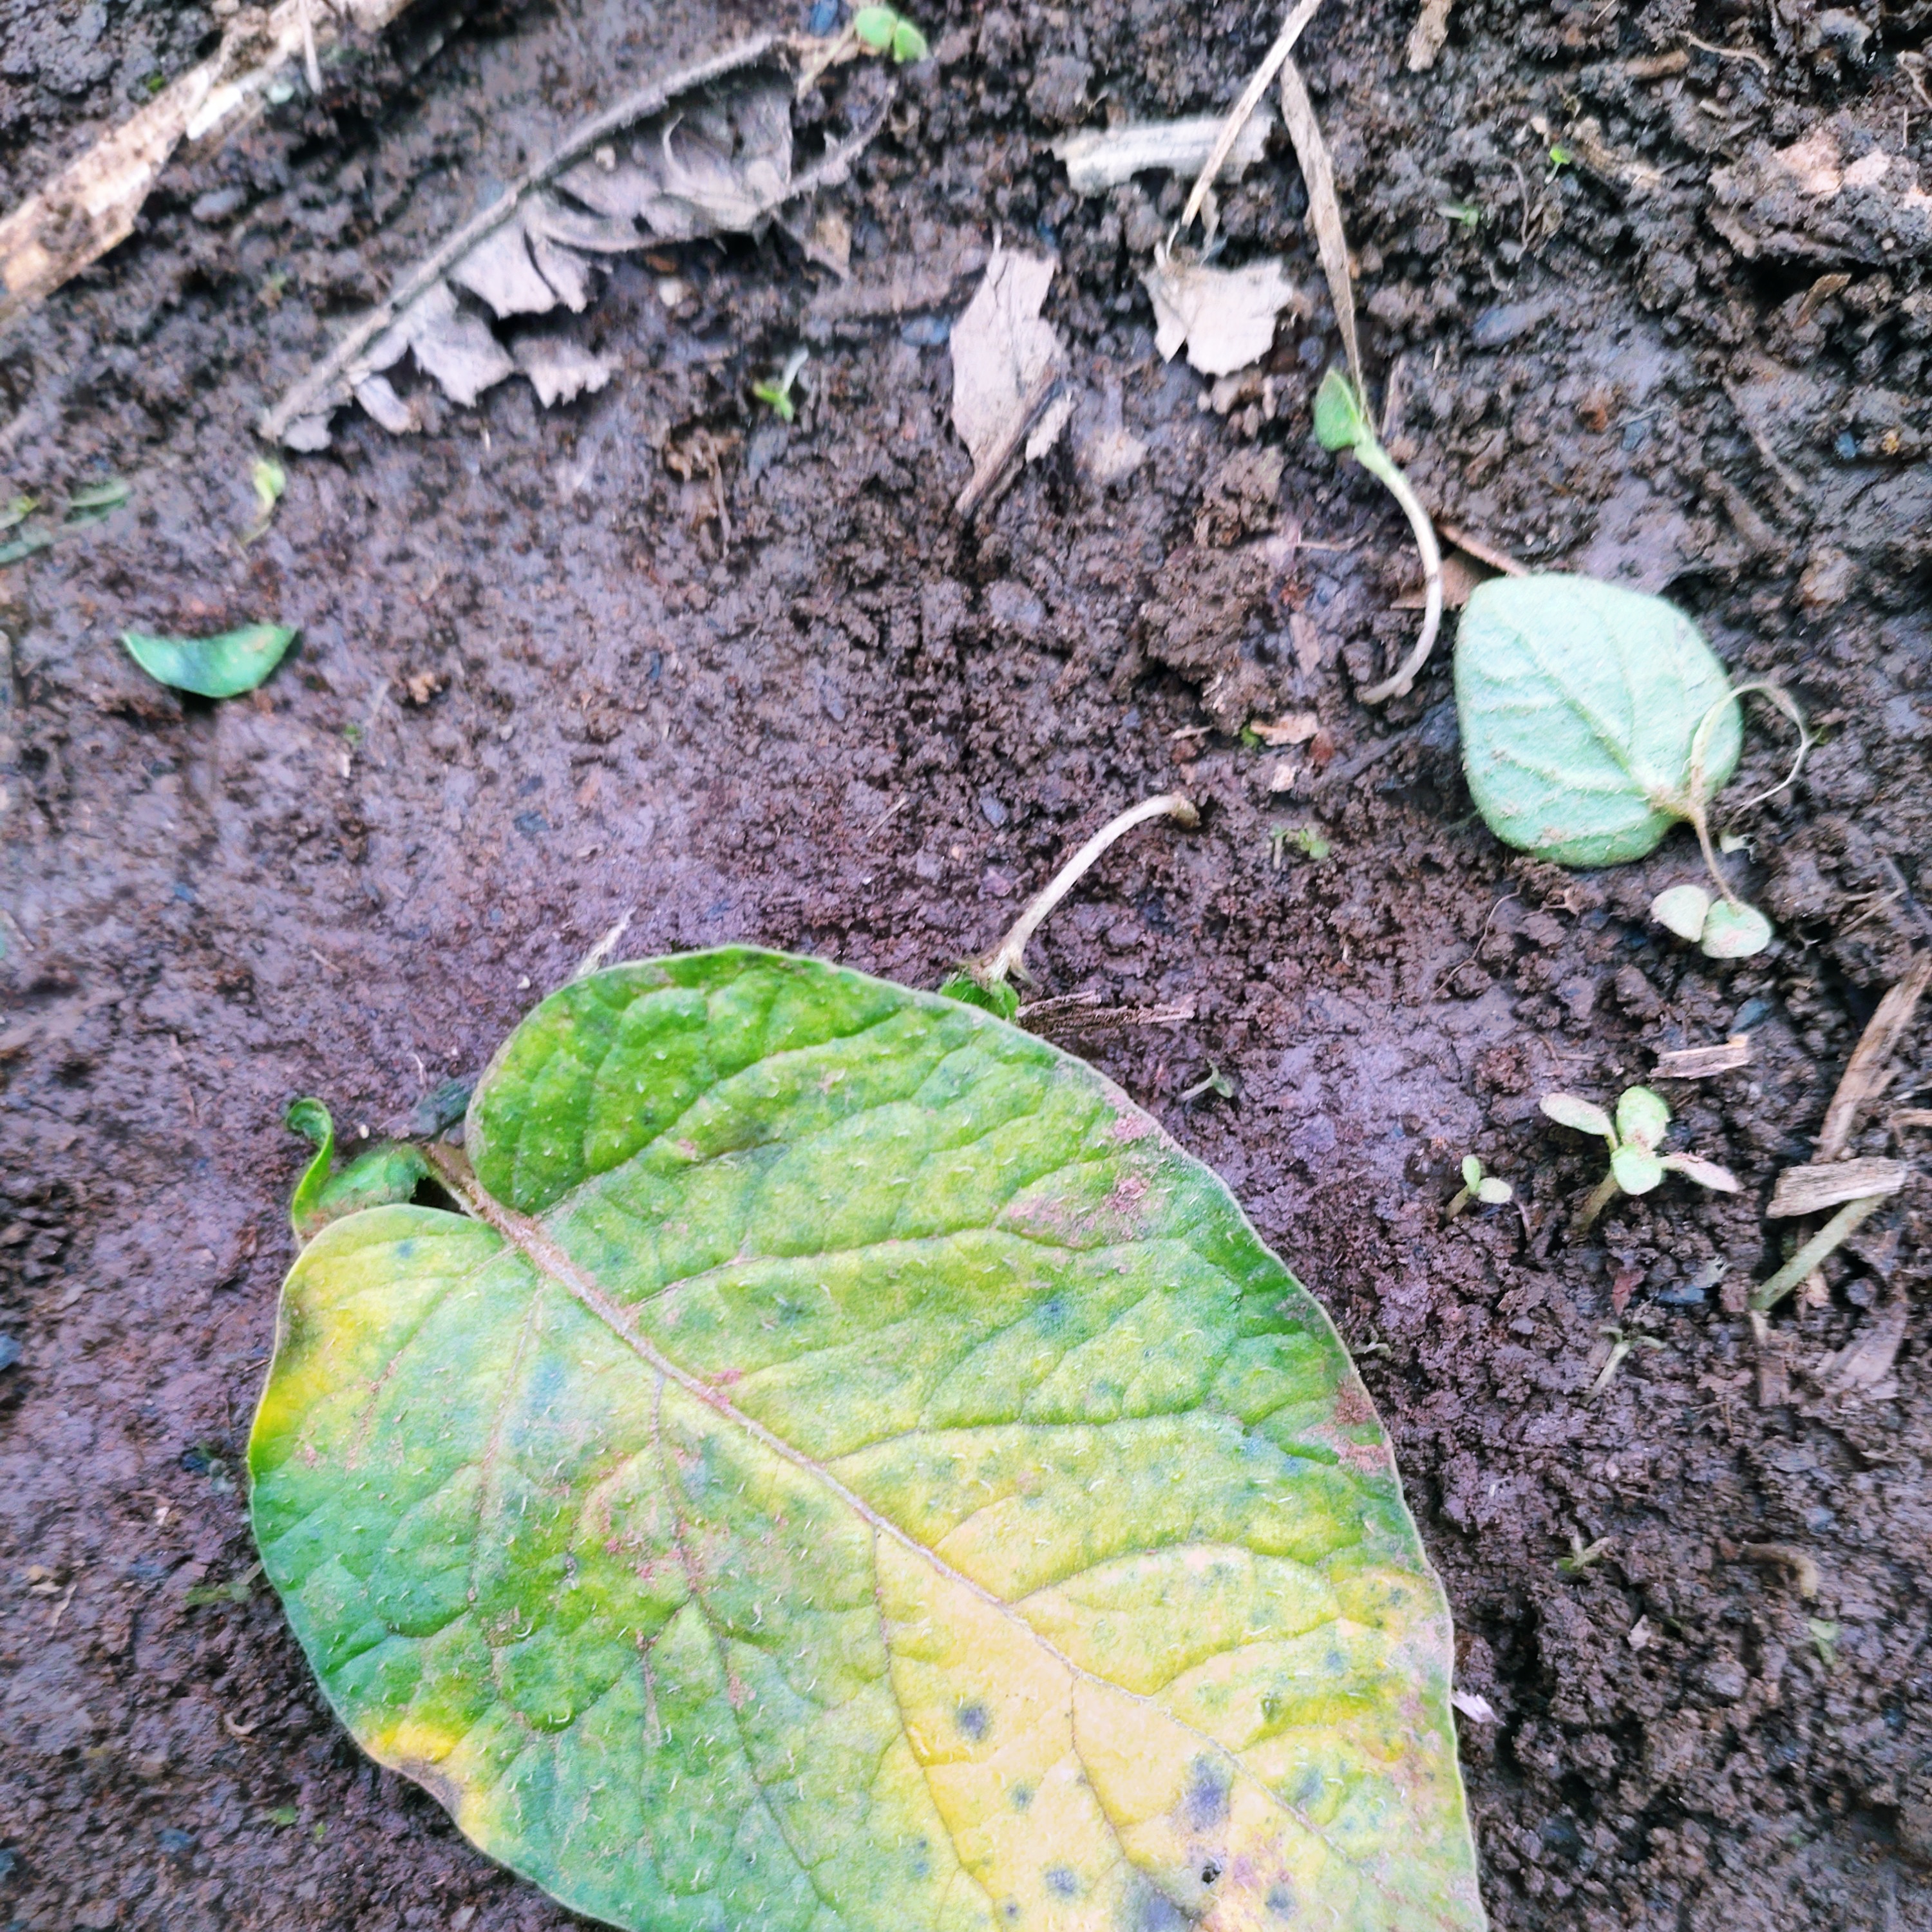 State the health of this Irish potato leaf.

late blight
